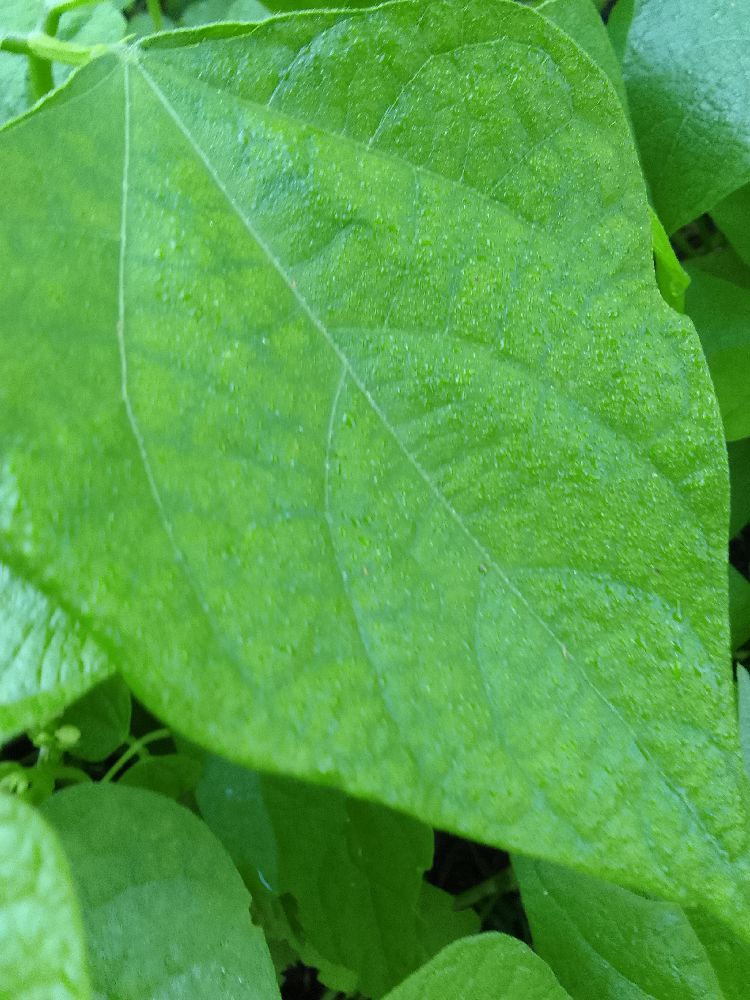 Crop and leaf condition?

common bean, healthy
